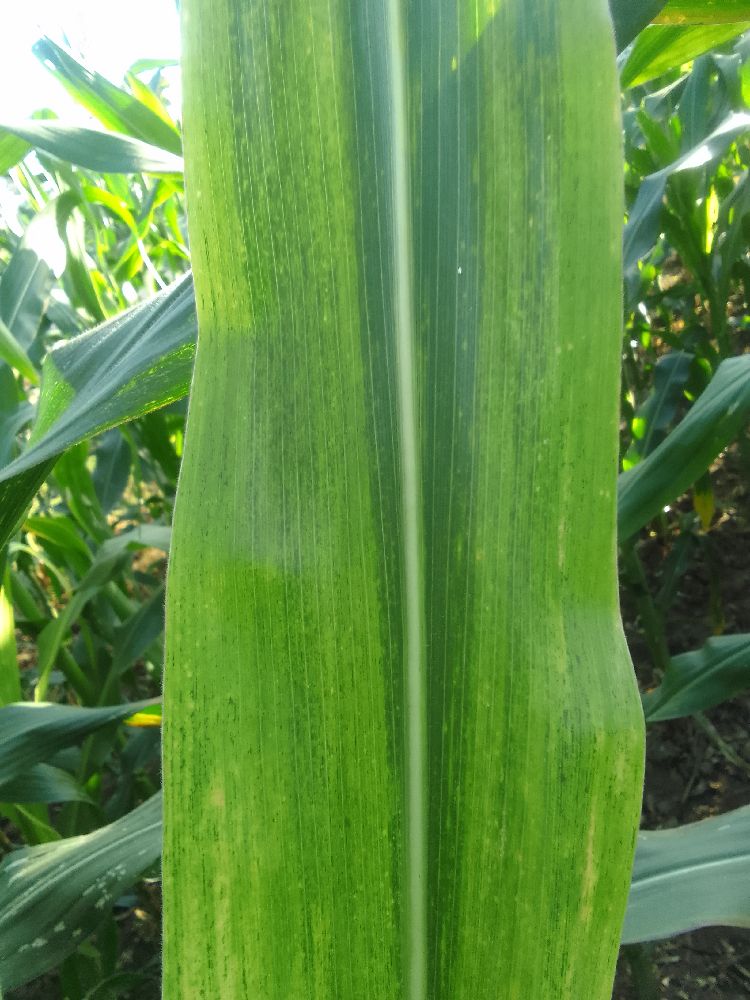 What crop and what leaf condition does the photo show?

maize, maize lethal necrosis
